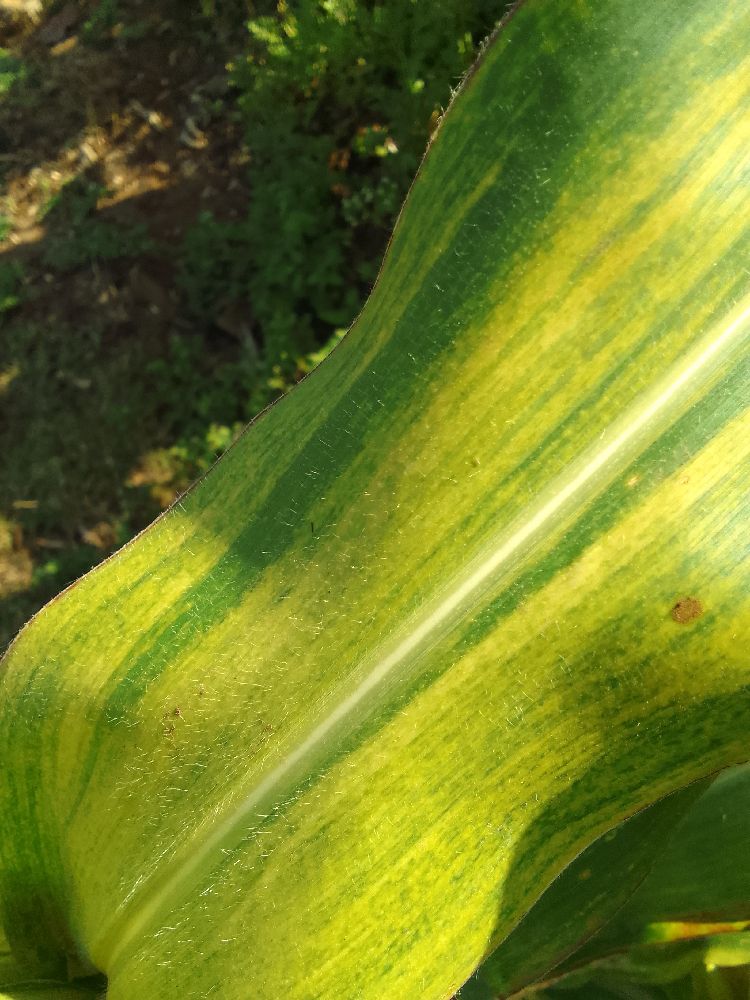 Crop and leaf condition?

maize, maize lethal necrosis
